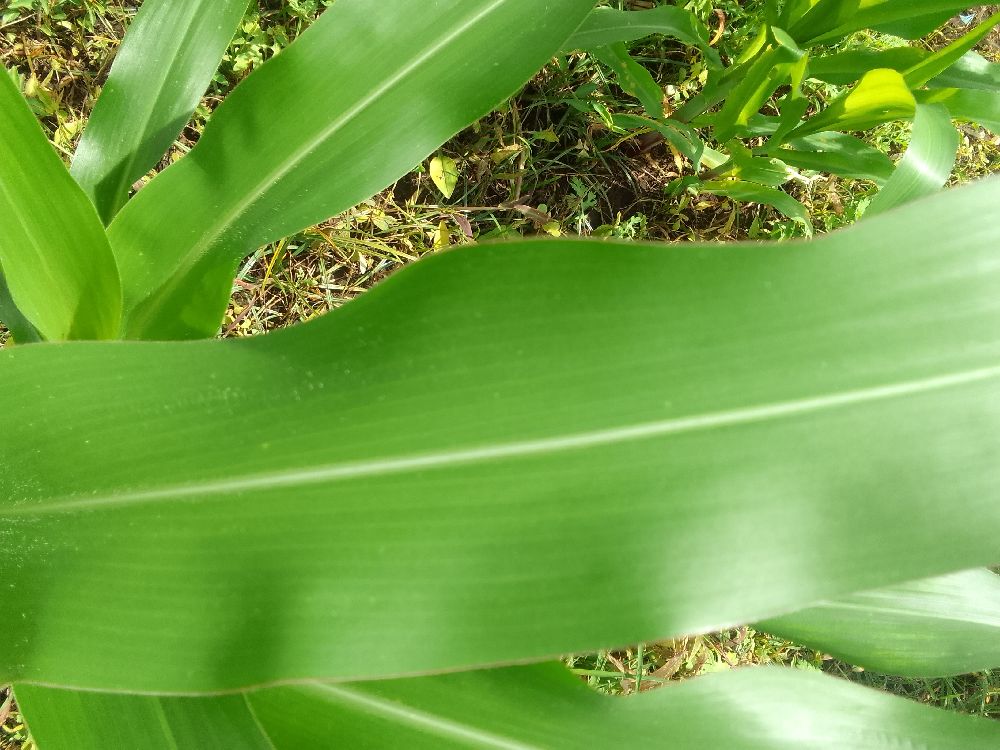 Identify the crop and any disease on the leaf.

maize, healthy
